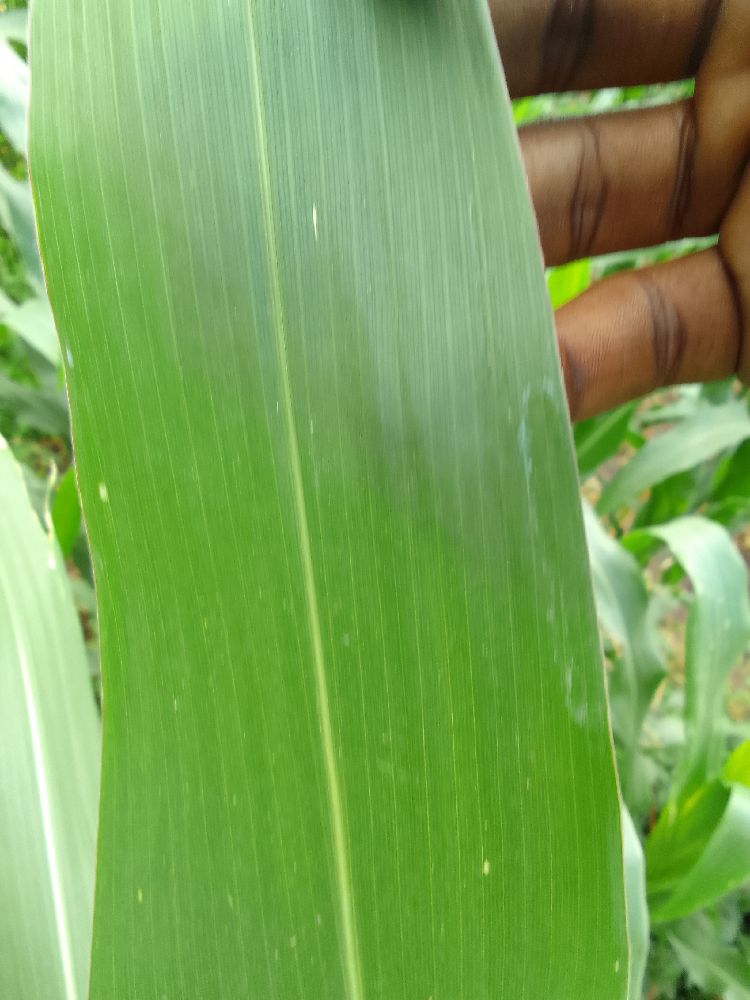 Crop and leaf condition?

maize, healthy
